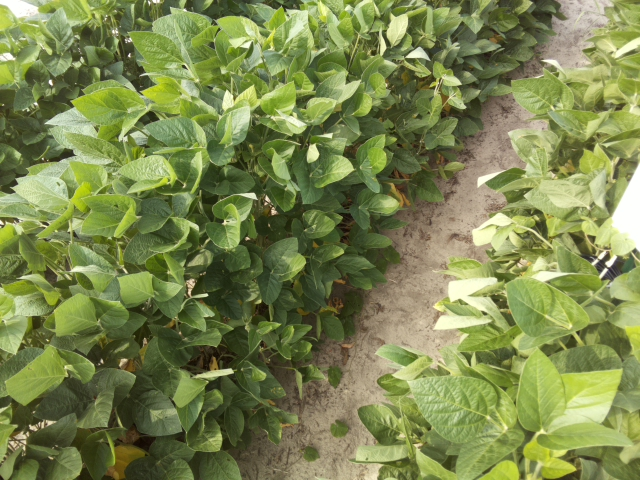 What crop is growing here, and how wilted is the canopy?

soybean, leaflets folding inward at secondary pulvinus with no turgor loss in leaflets or petioles
